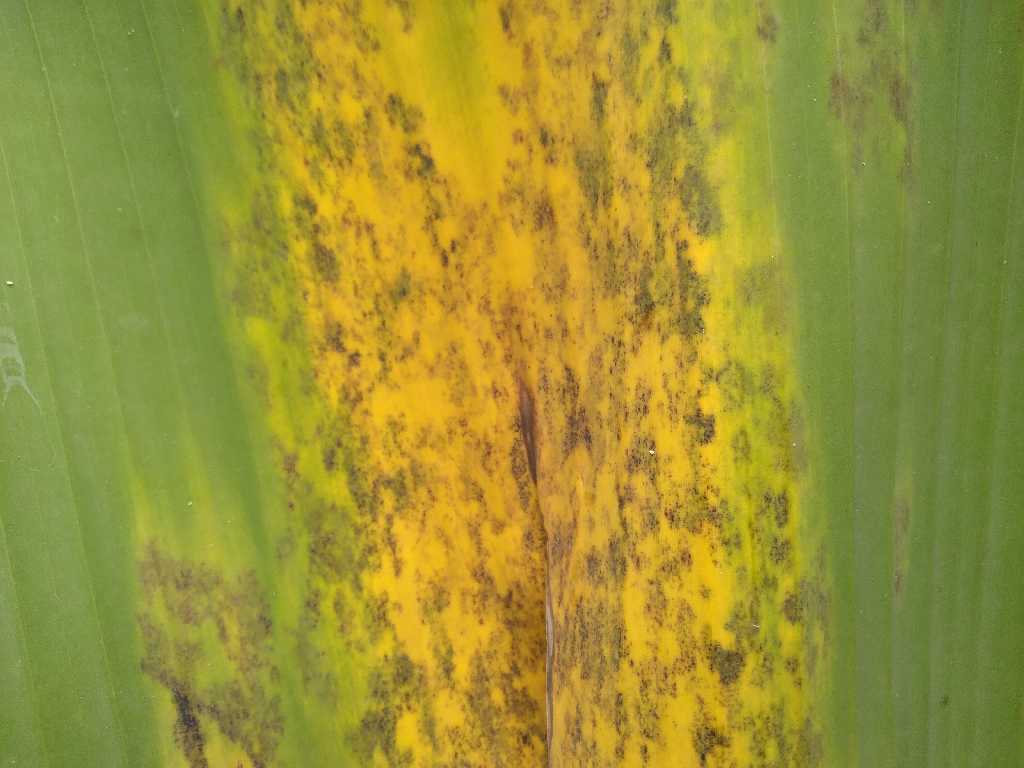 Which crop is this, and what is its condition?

banana, black sigatoka
